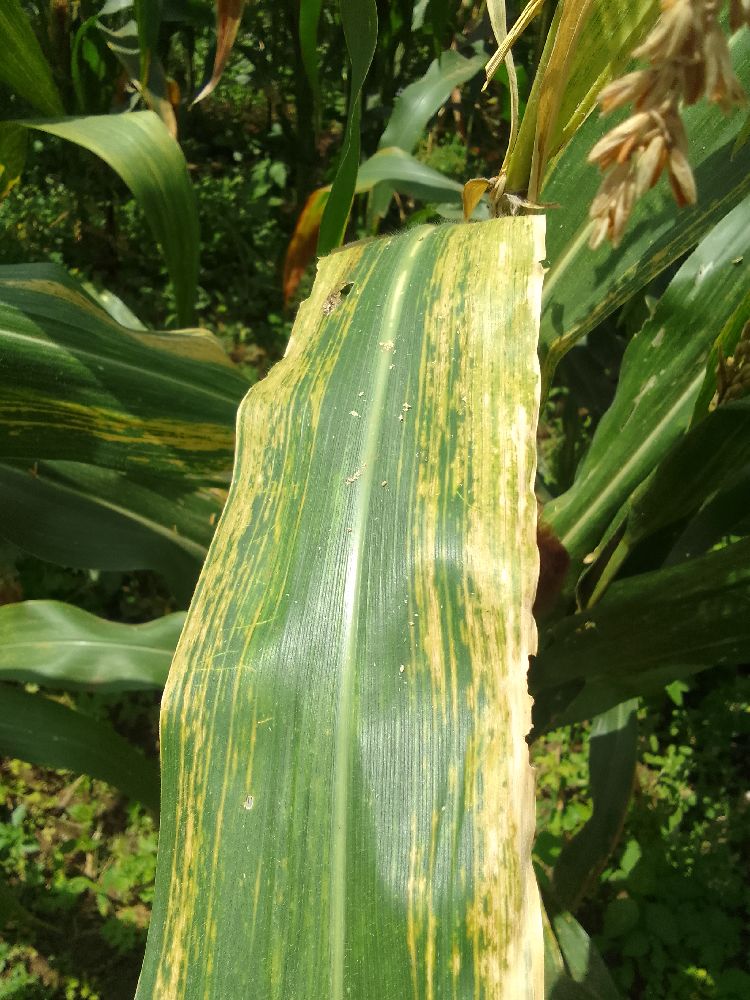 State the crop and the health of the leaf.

maize, maize lethal necrosis
